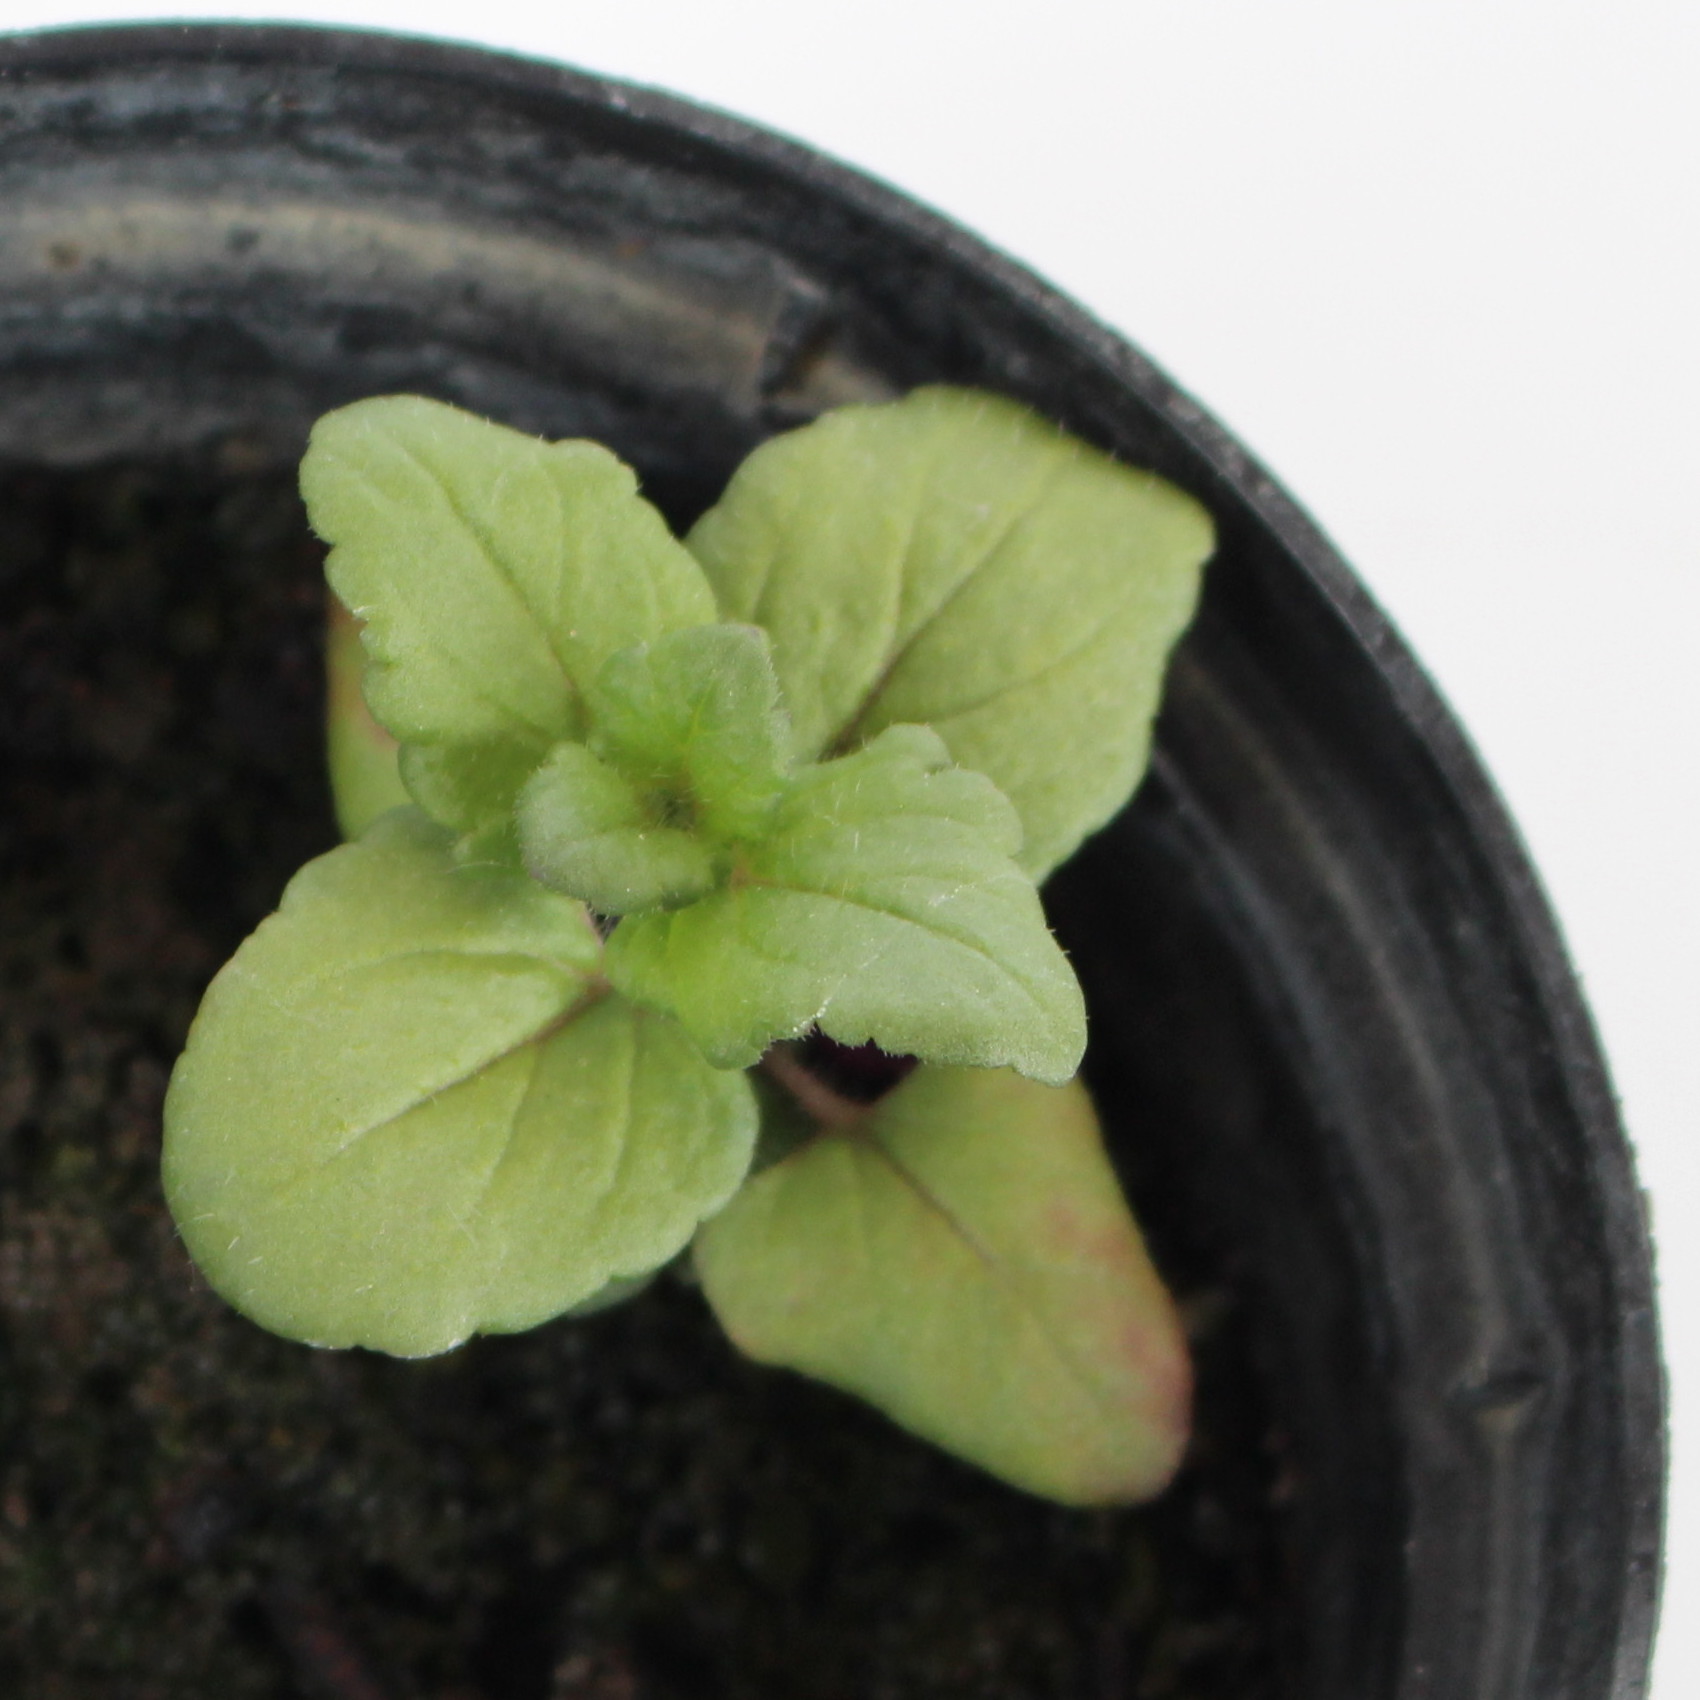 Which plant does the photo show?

Veronica persica
